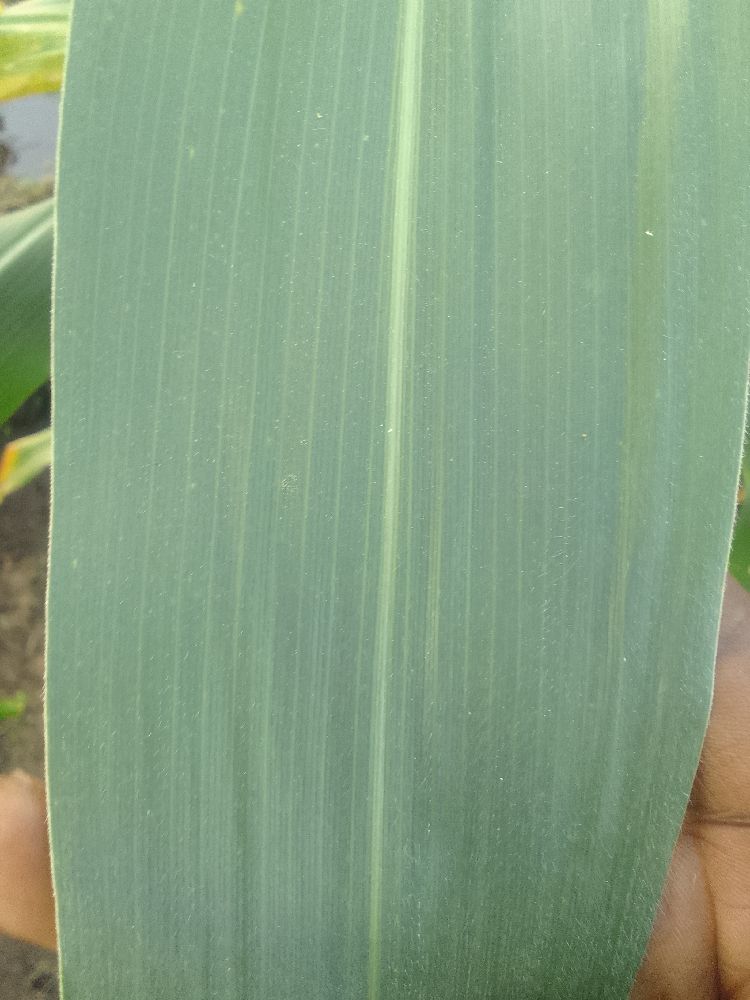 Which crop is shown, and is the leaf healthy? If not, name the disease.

maize, healthy
